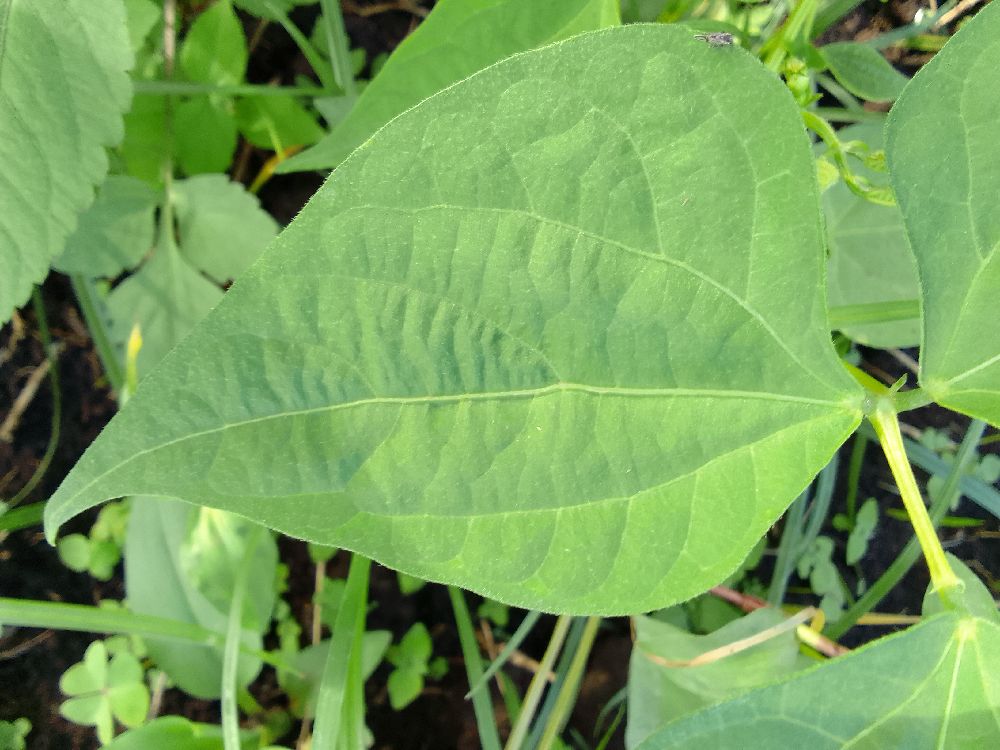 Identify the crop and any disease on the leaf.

common bean, healthy
